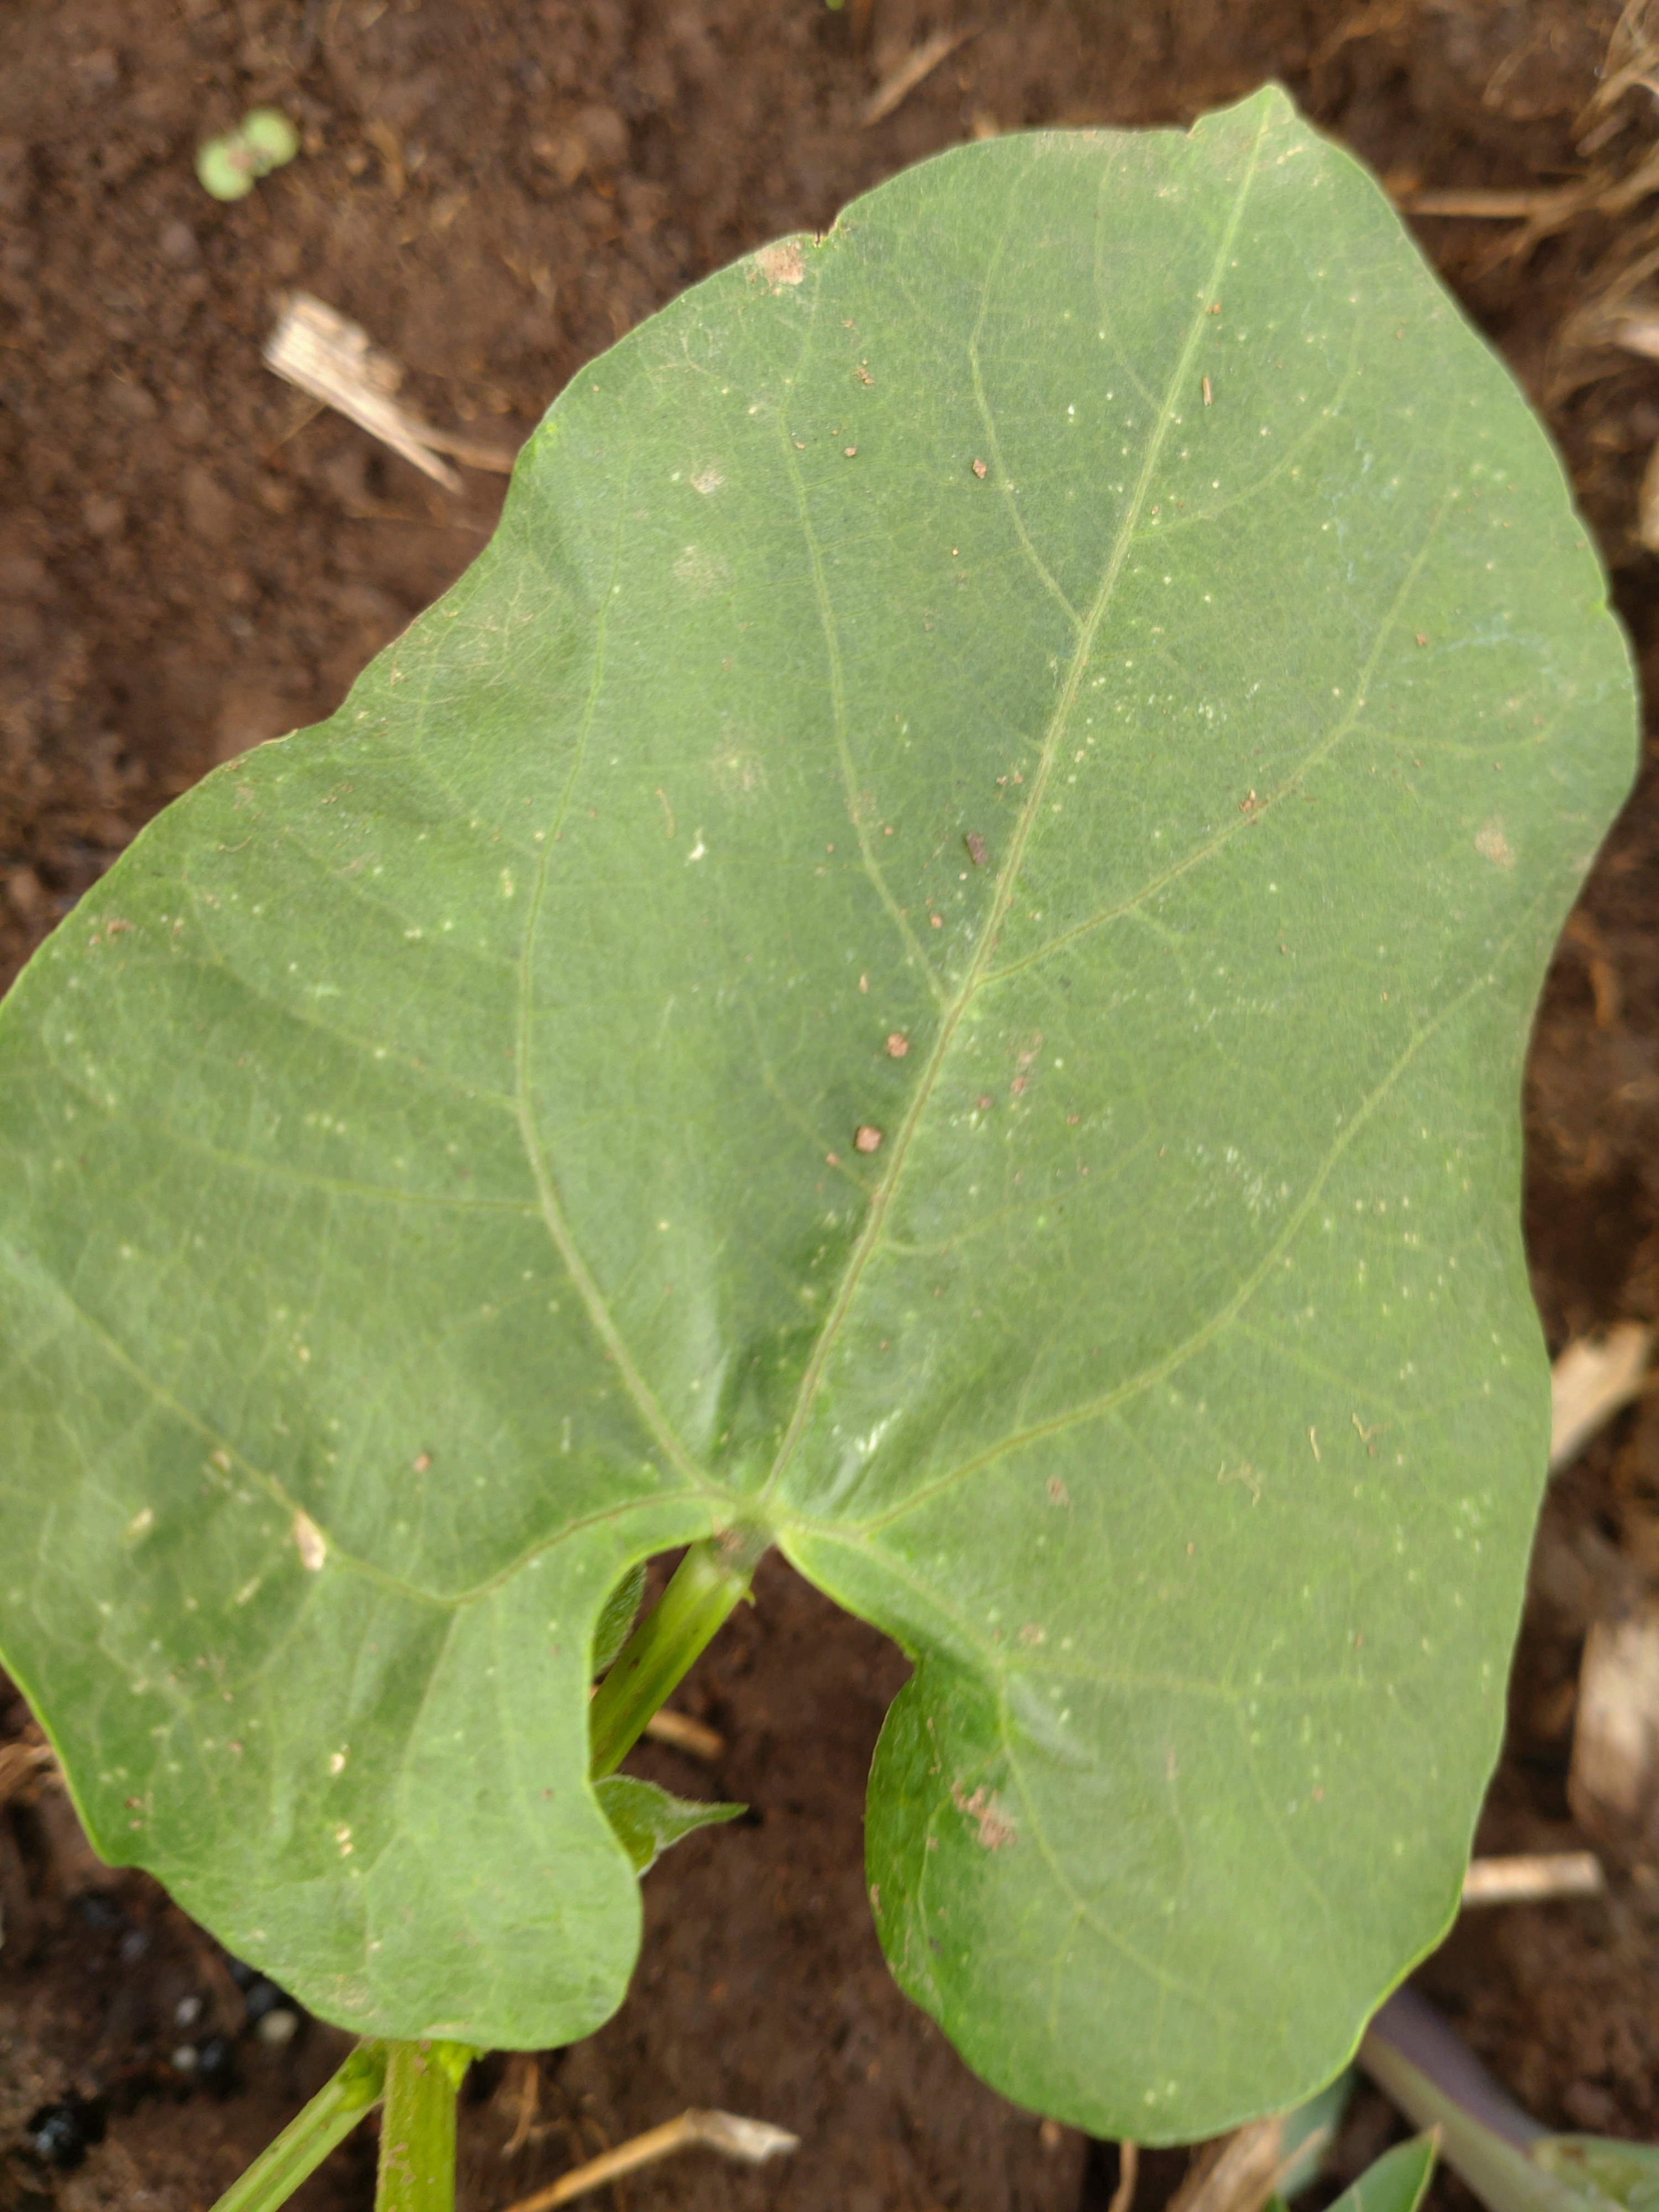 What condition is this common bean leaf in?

healthy
